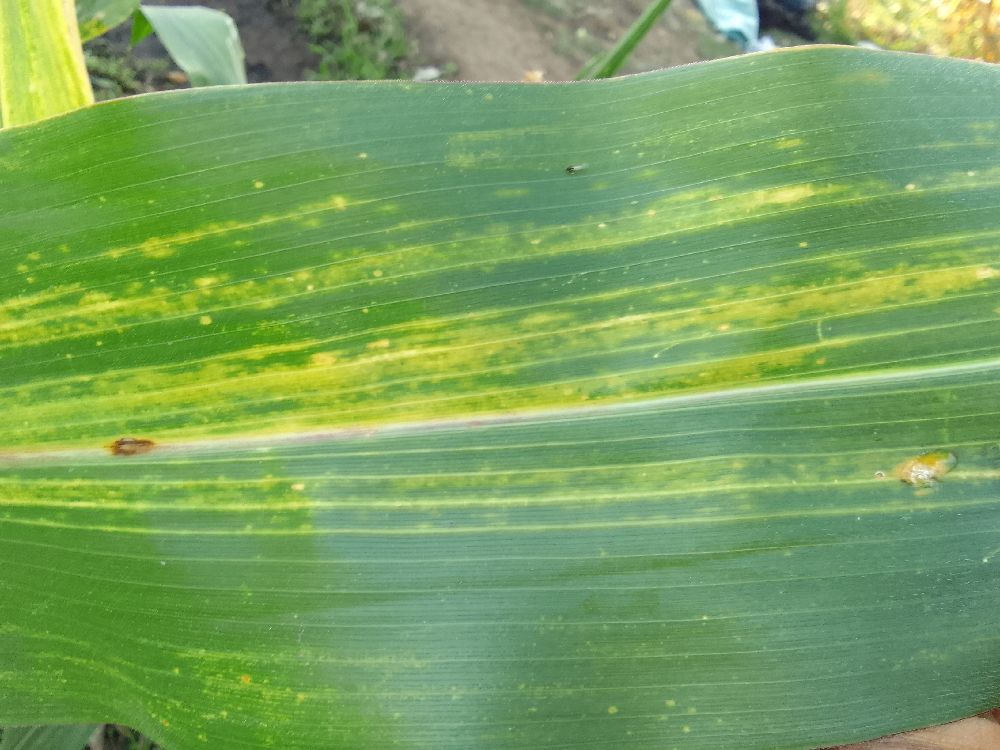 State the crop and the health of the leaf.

maize, maize lethal necrosis
